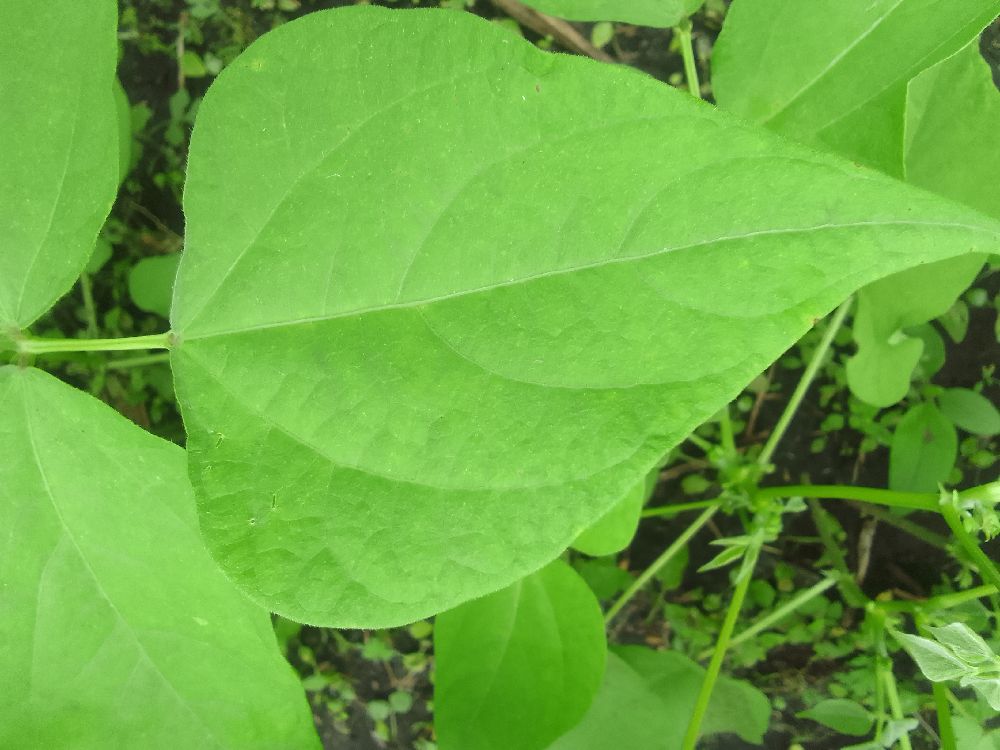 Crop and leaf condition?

common bean, healthy
